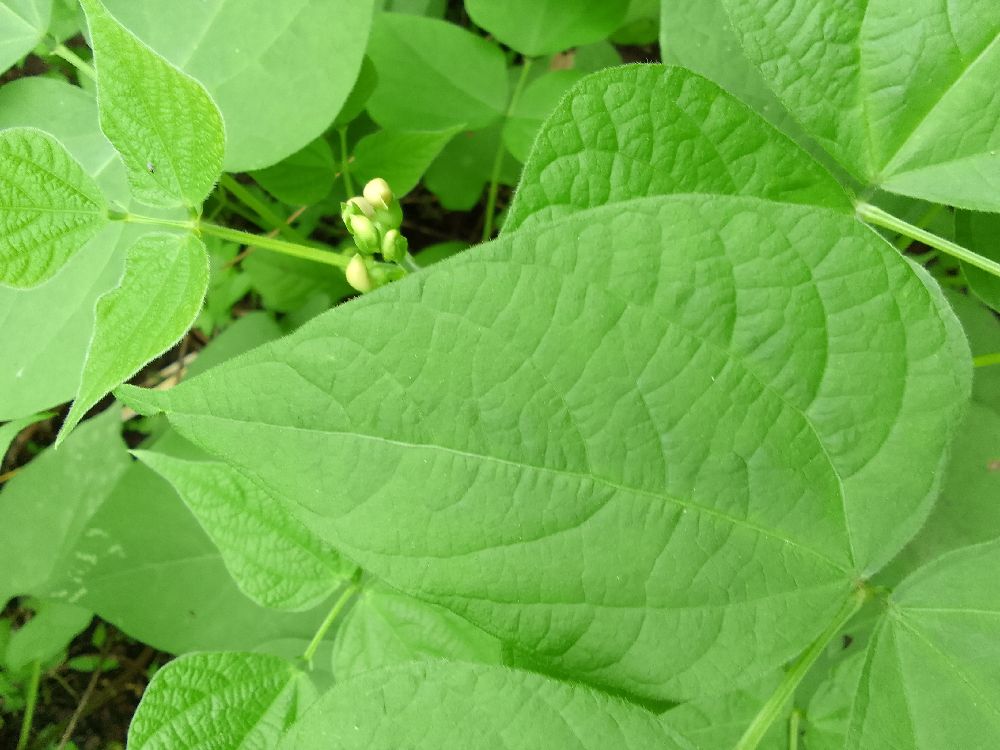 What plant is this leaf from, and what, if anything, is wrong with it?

common bean, healthy
